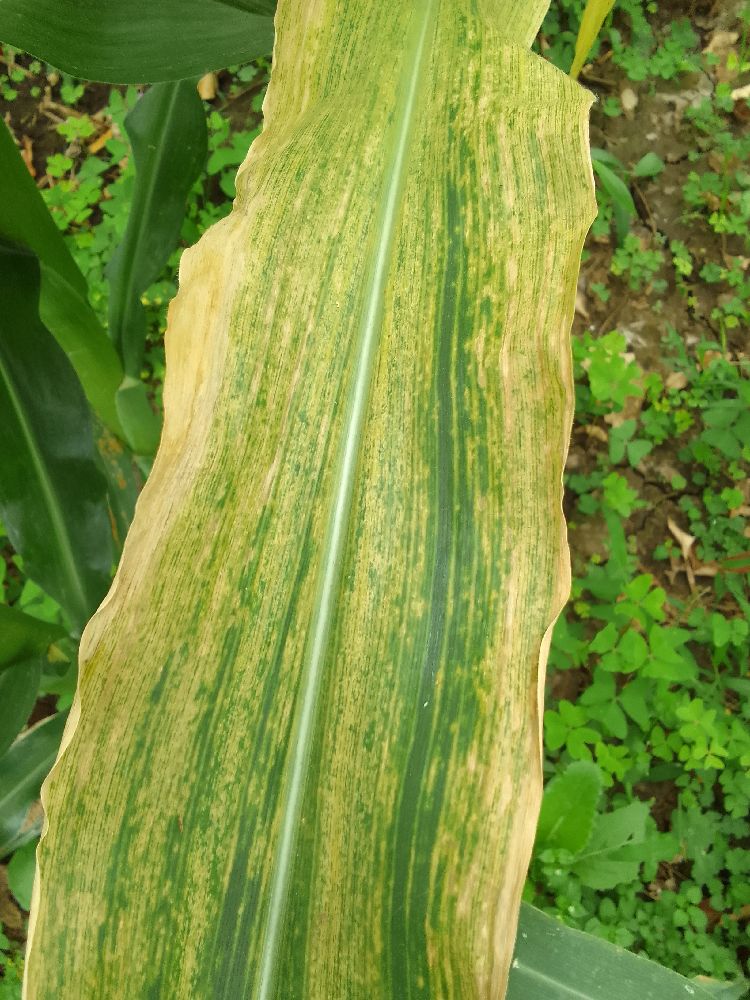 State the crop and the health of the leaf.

maize, maize lethal necrosis
